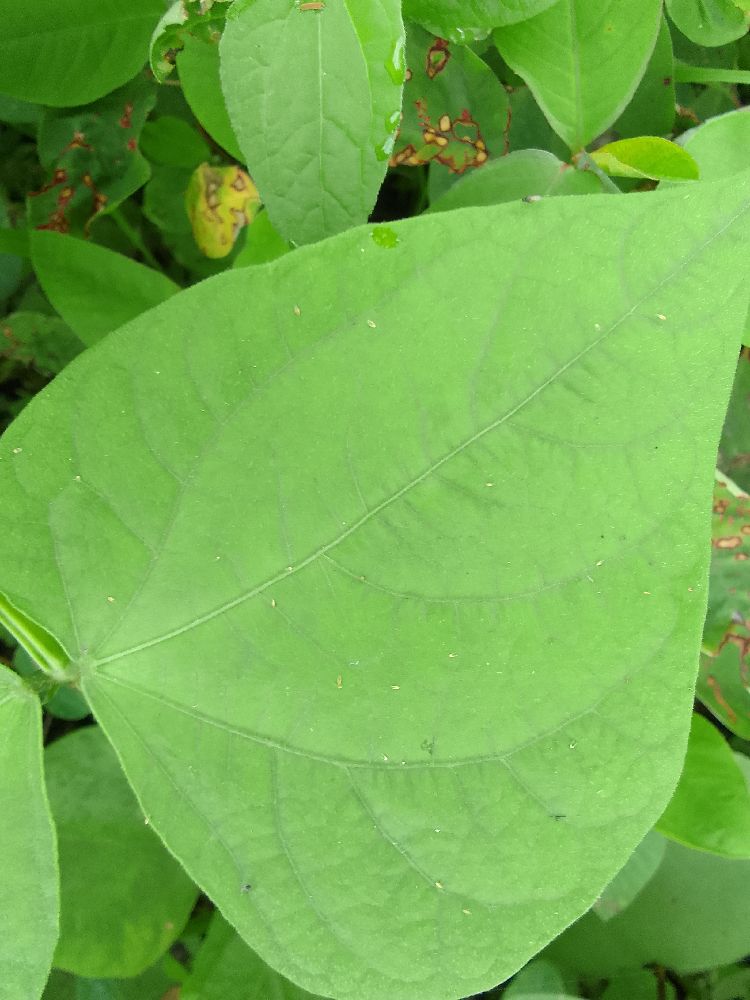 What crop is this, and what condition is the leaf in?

common bean, healthy
